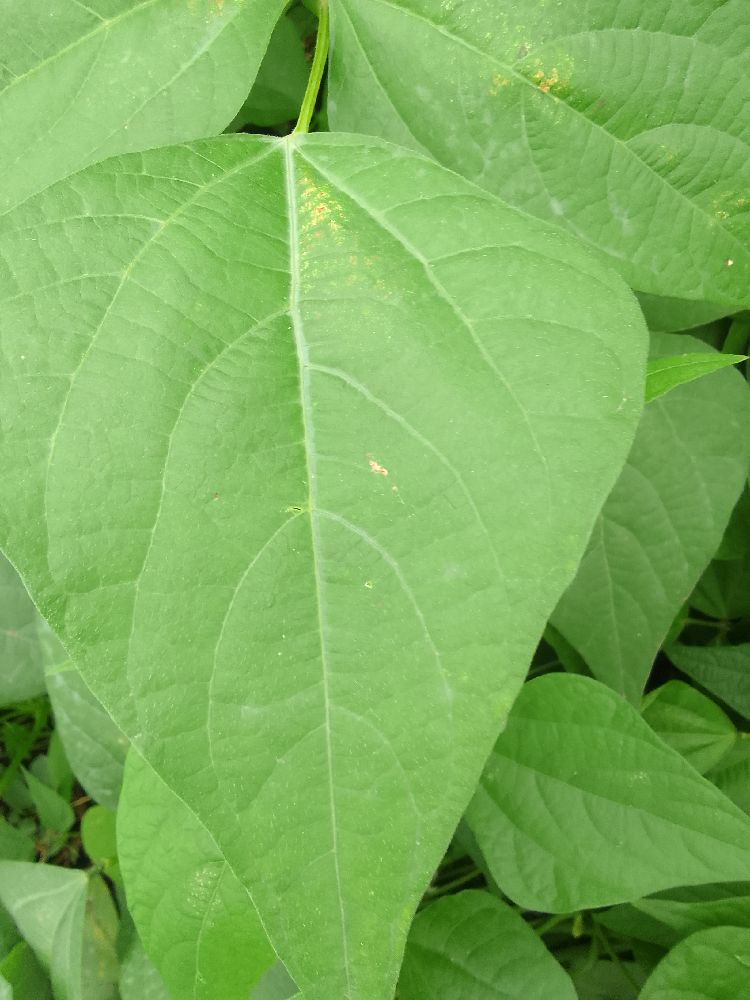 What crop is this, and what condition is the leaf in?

common bean, healthy
